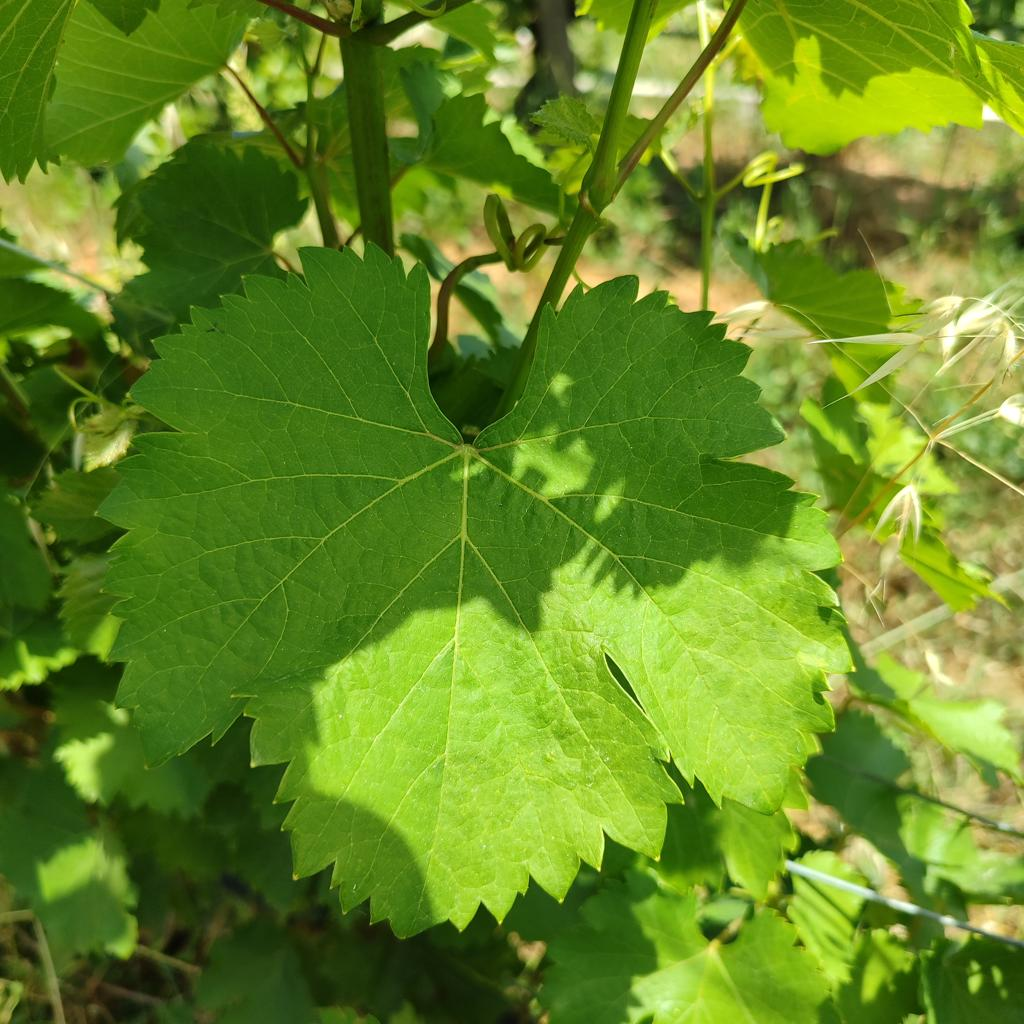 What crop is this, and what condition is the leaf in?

grapevine, healthy
